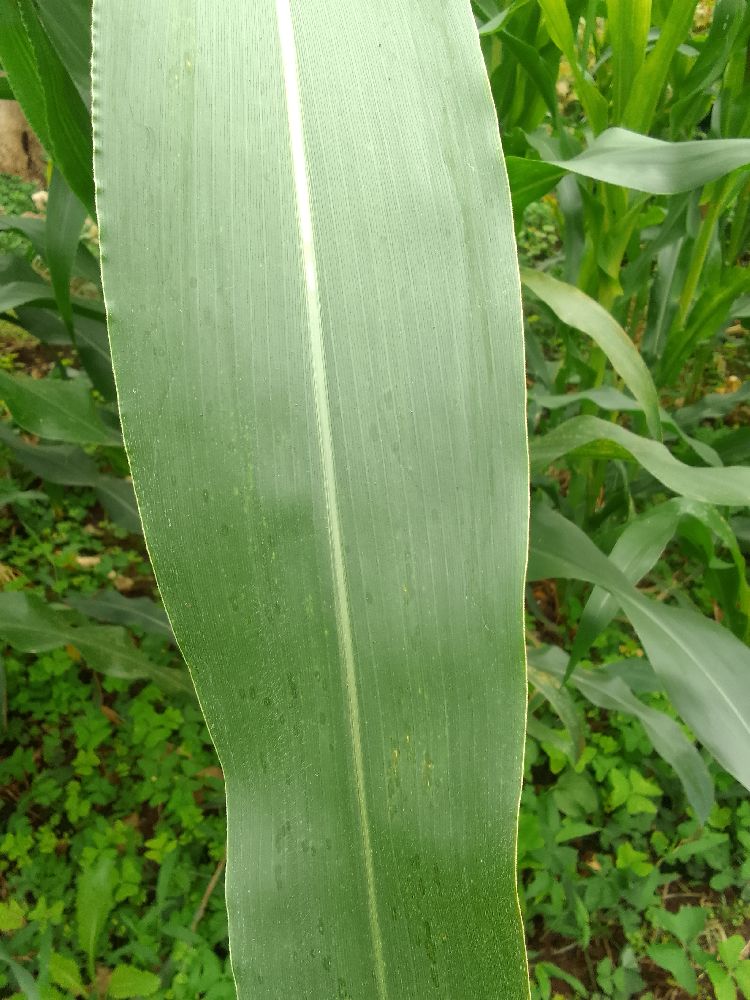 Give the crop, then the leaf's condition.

maize, healthy
